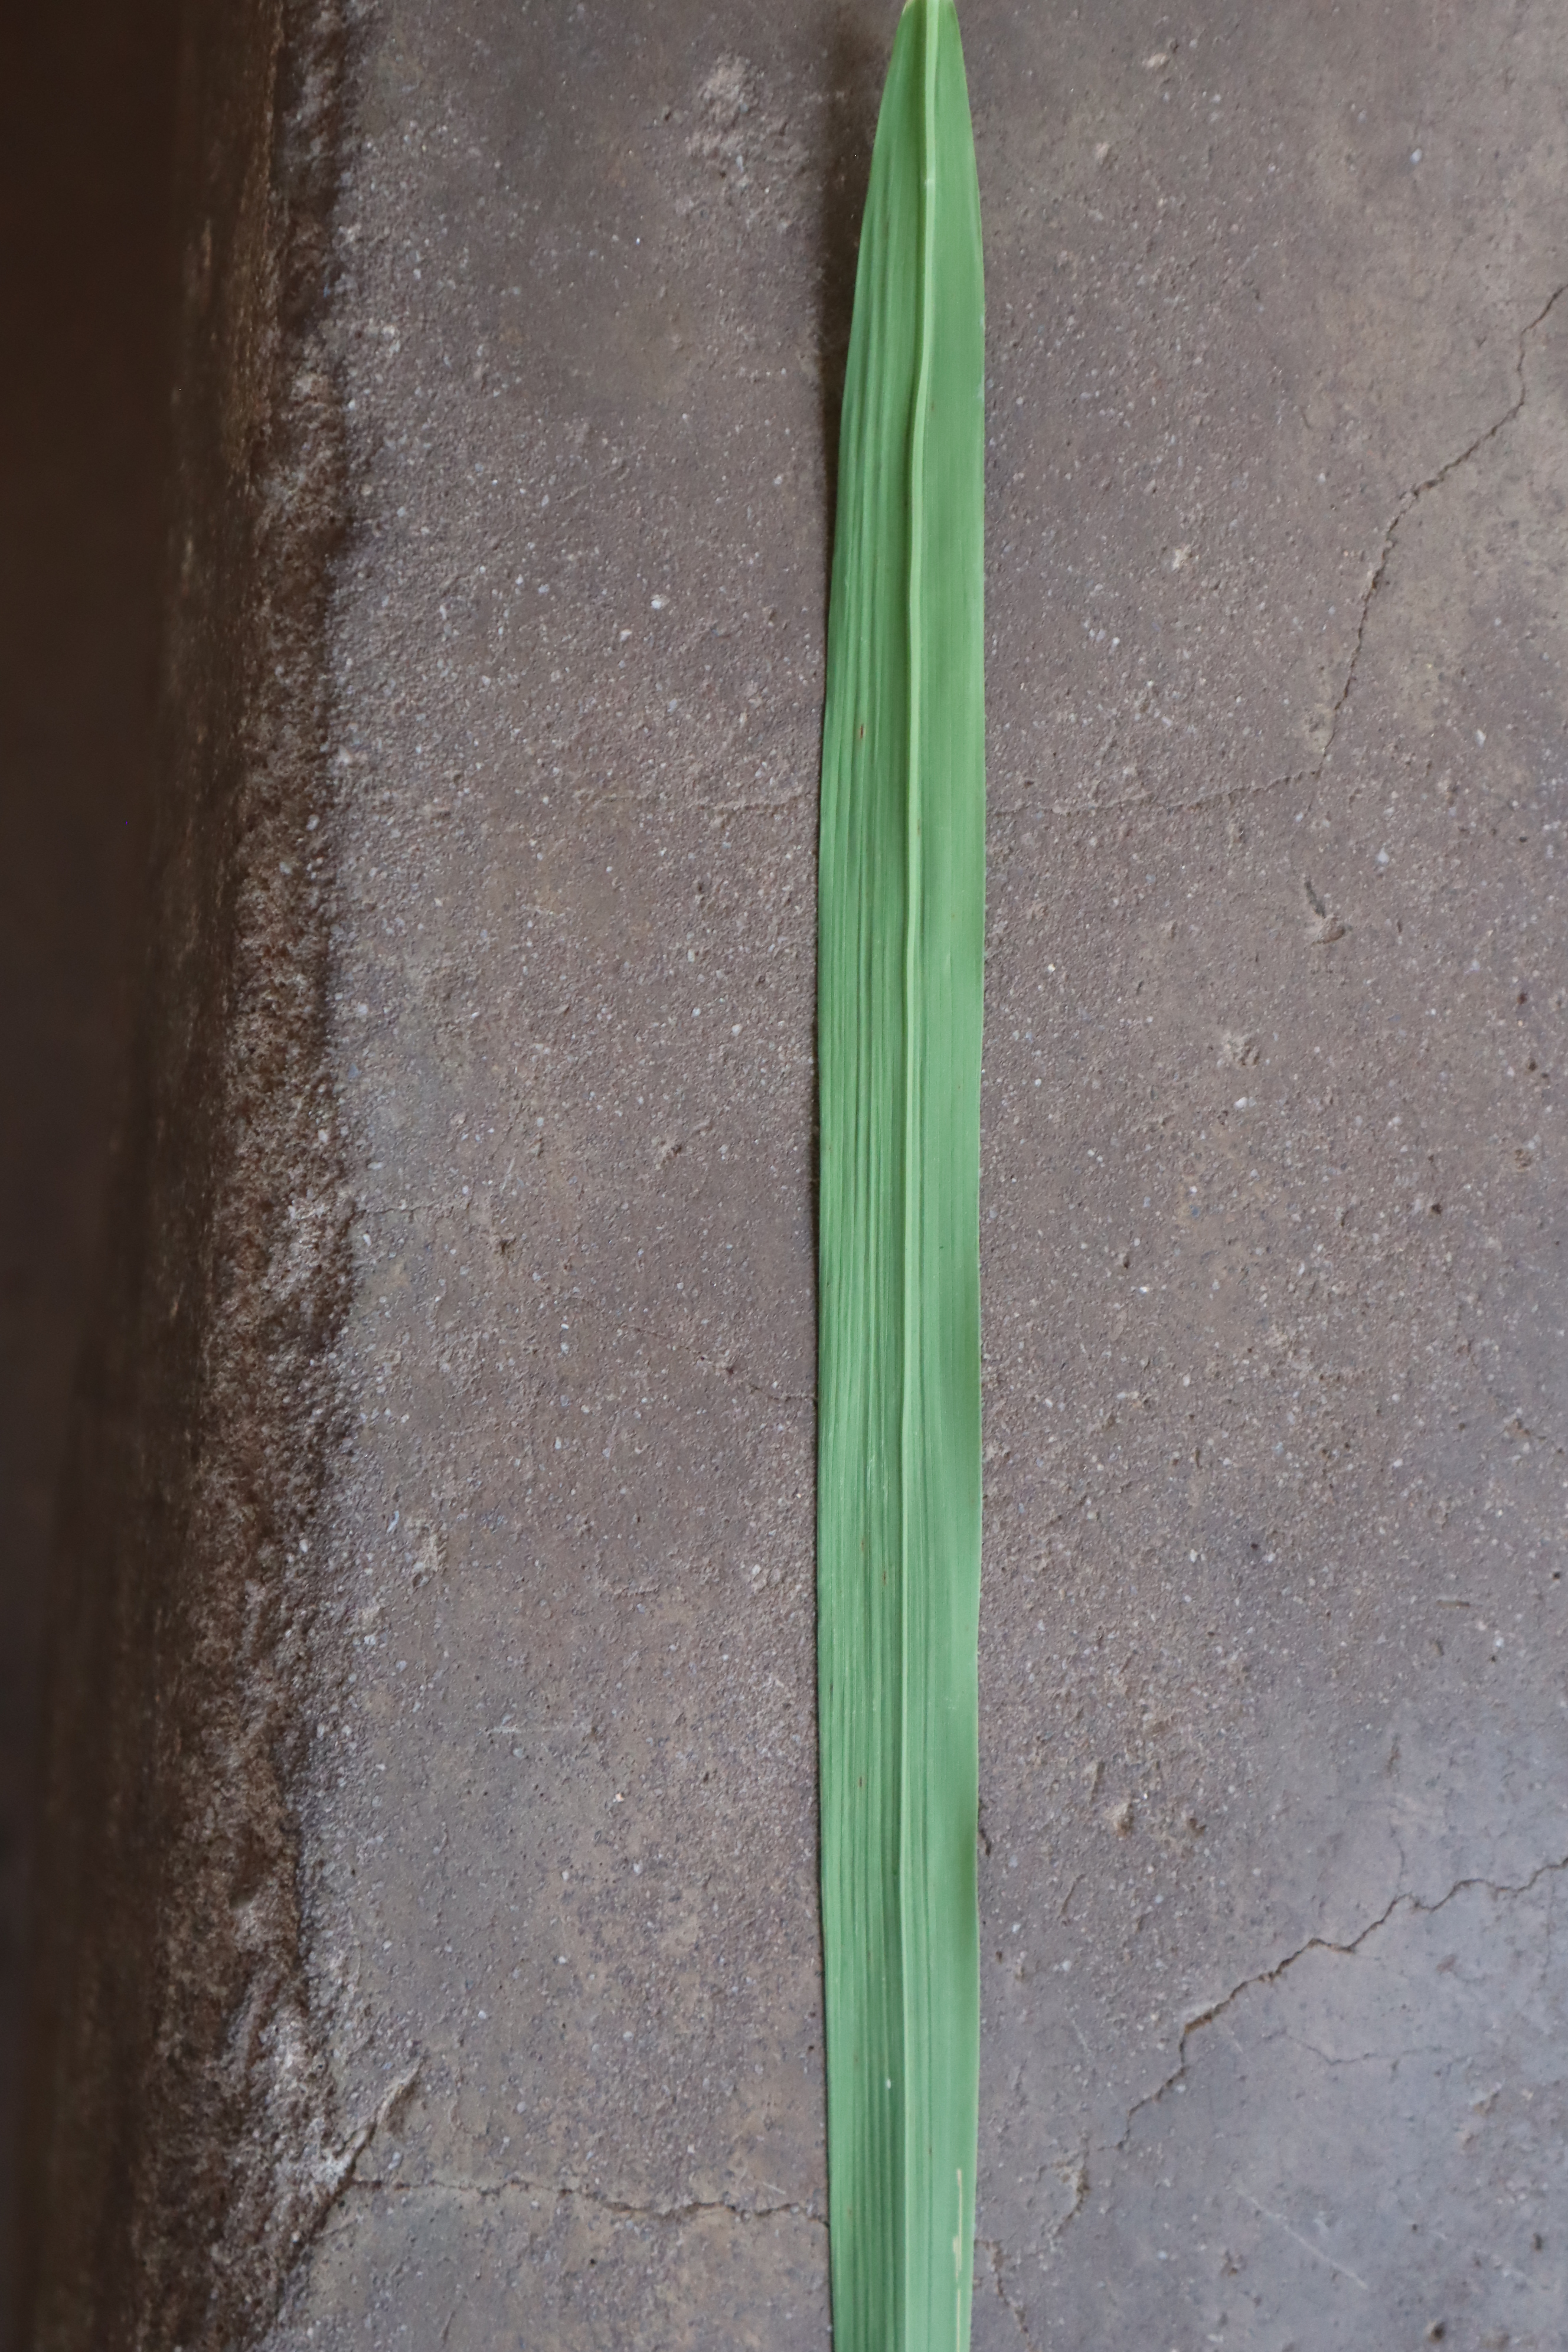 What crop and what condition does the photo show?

rice, healthy leaves
